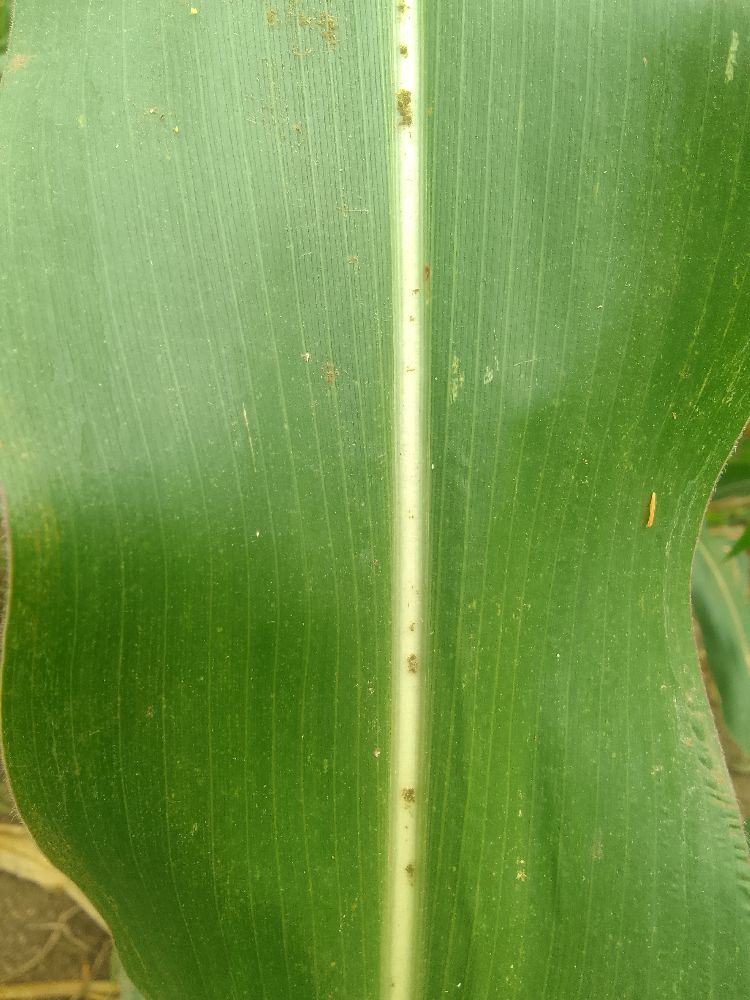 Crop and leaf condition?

maize, healthy
